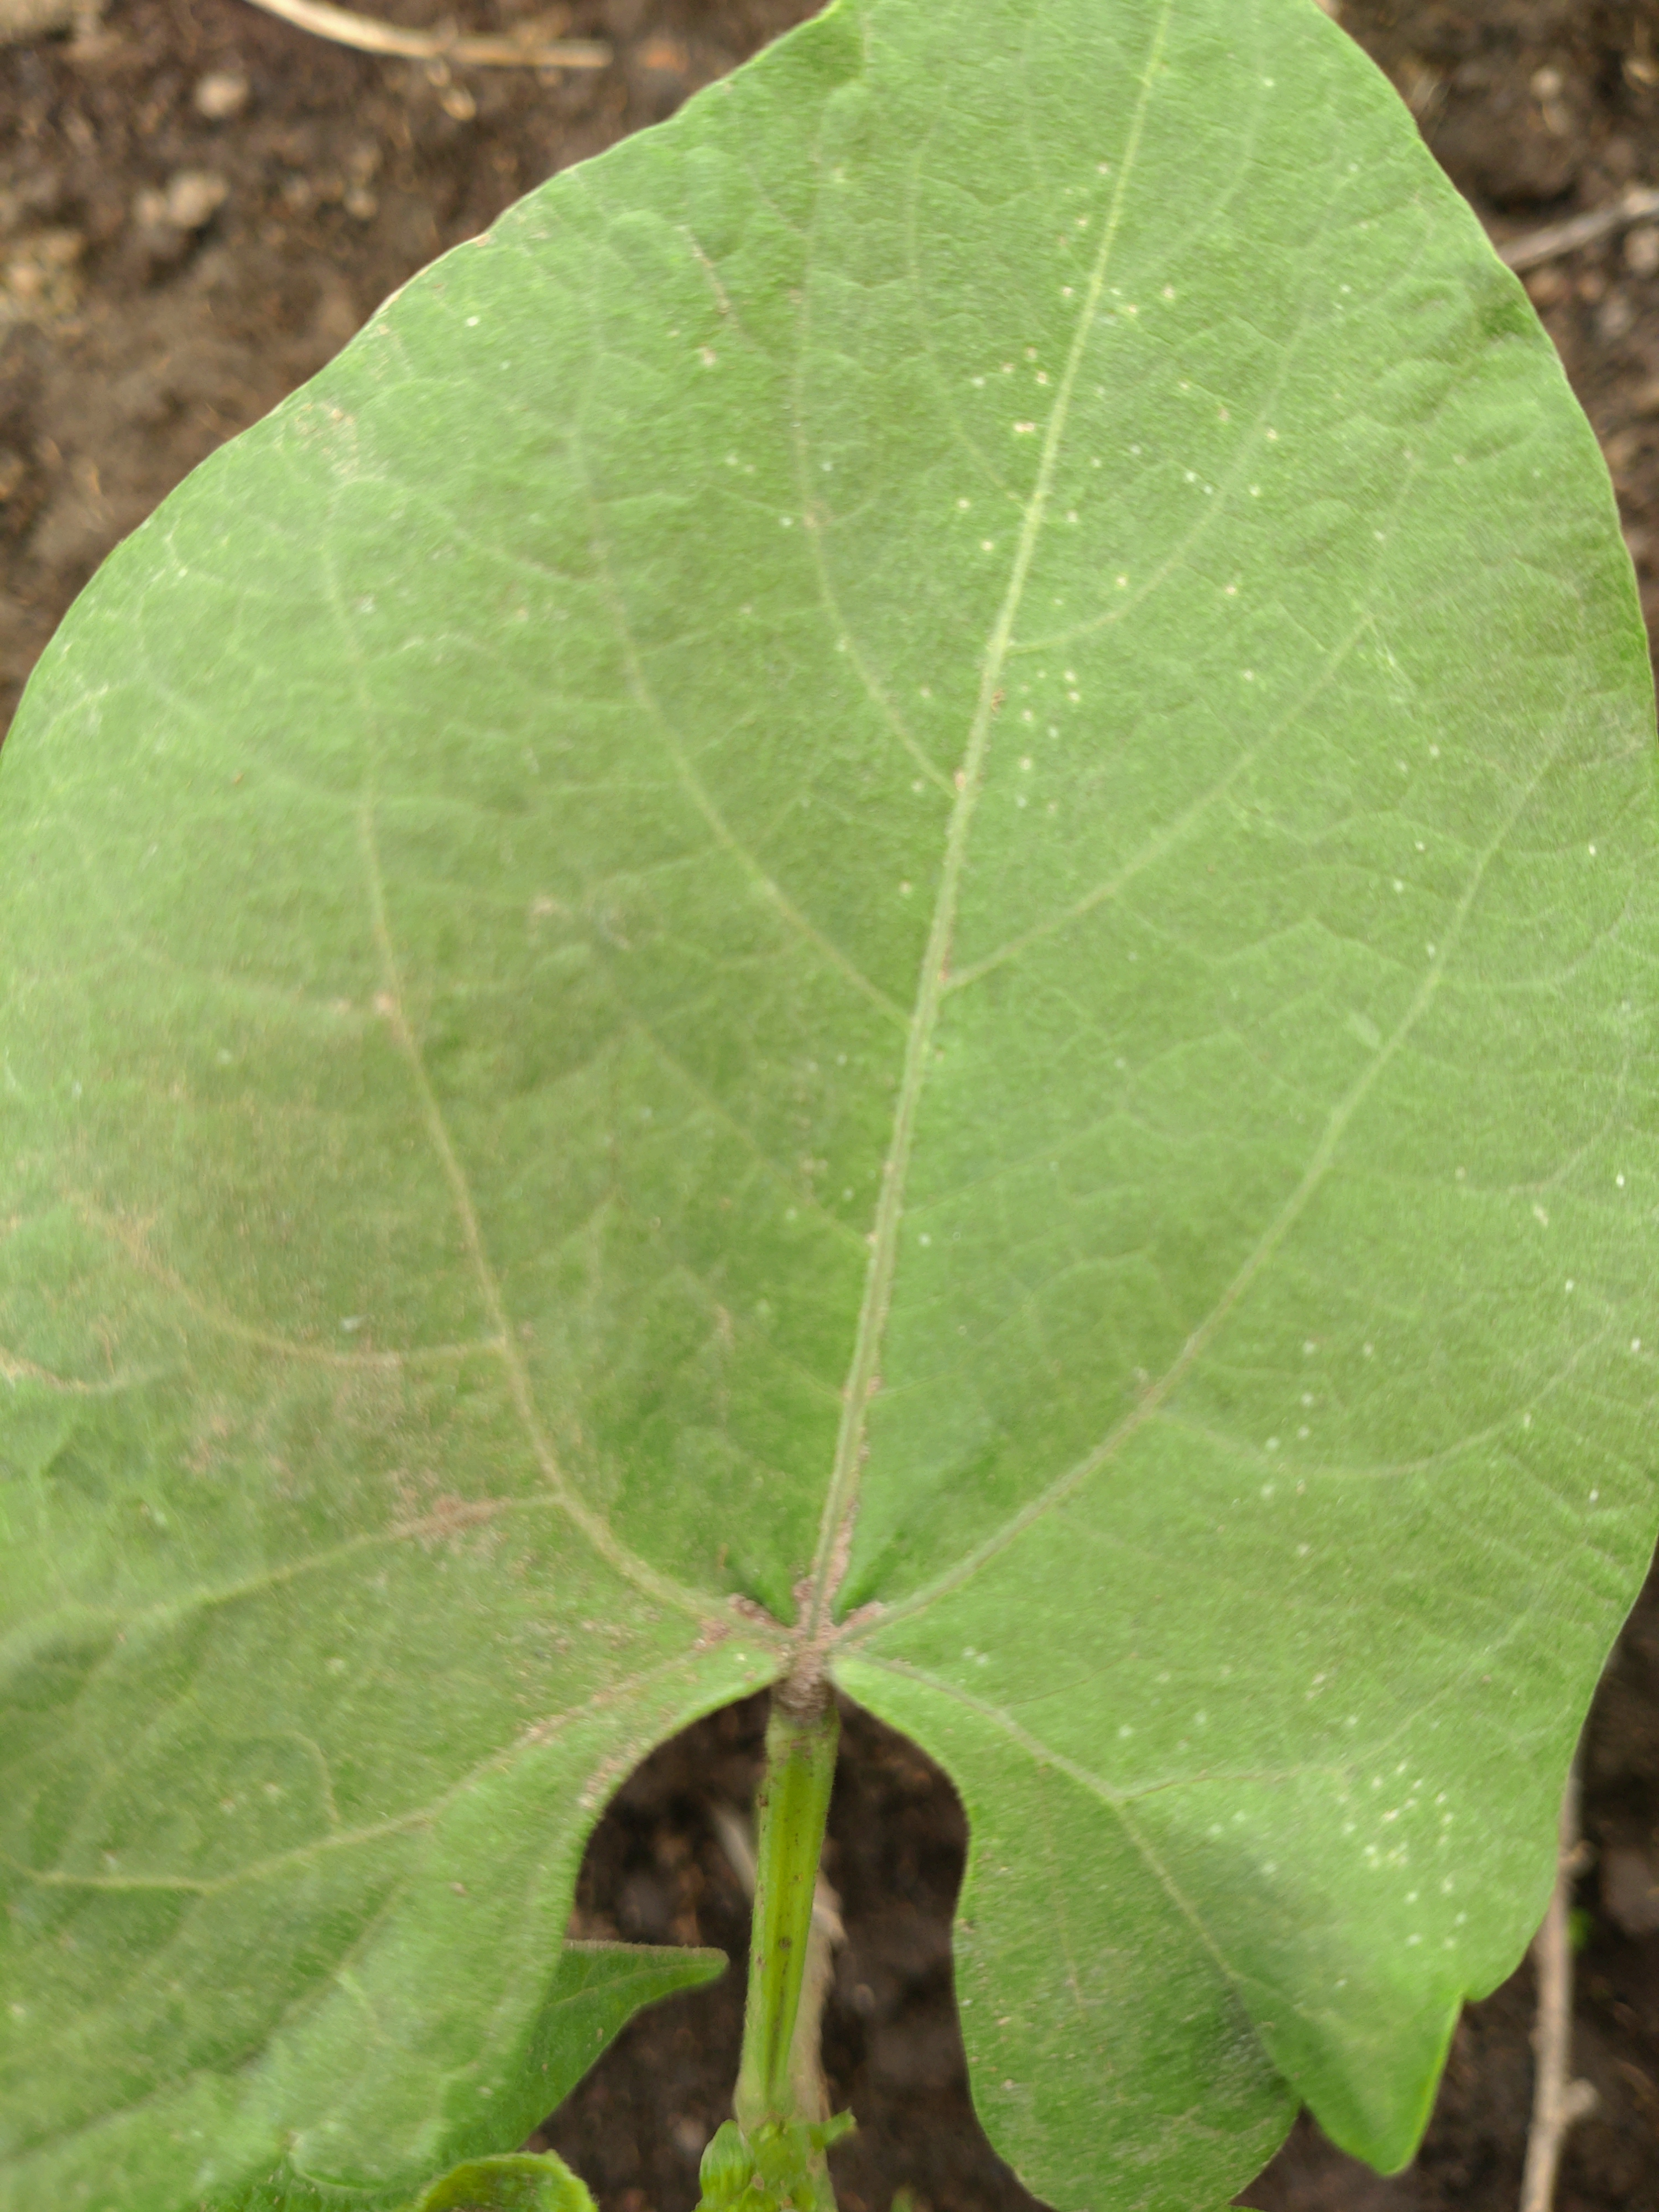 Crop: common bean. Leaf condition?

healthy
